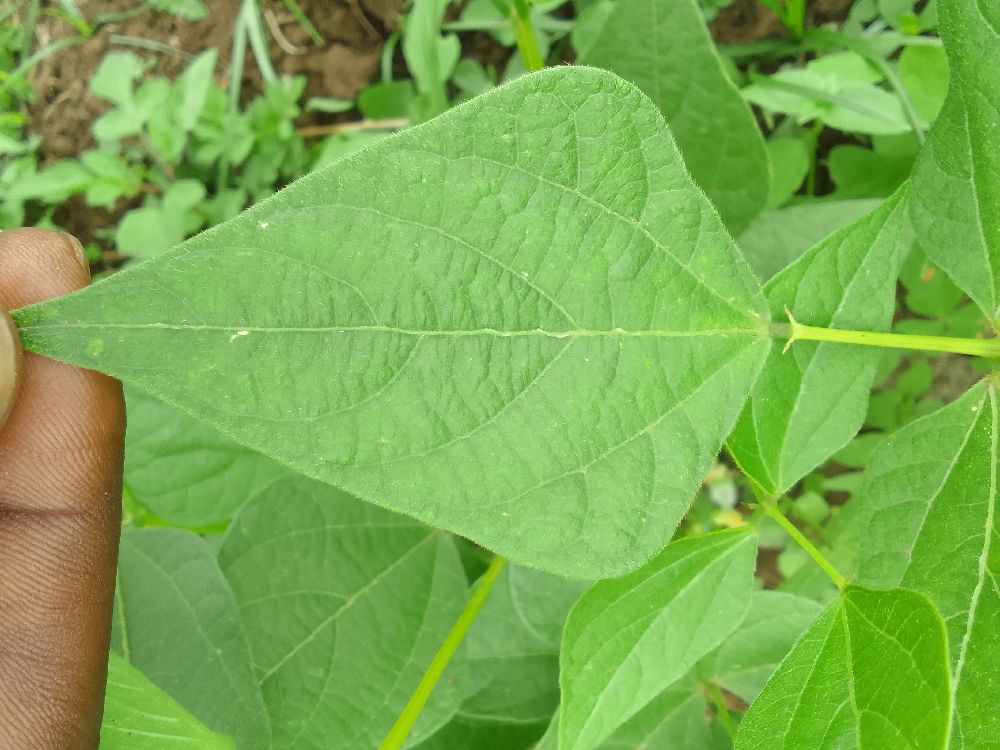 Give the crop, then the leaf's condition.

common bean, healthy
